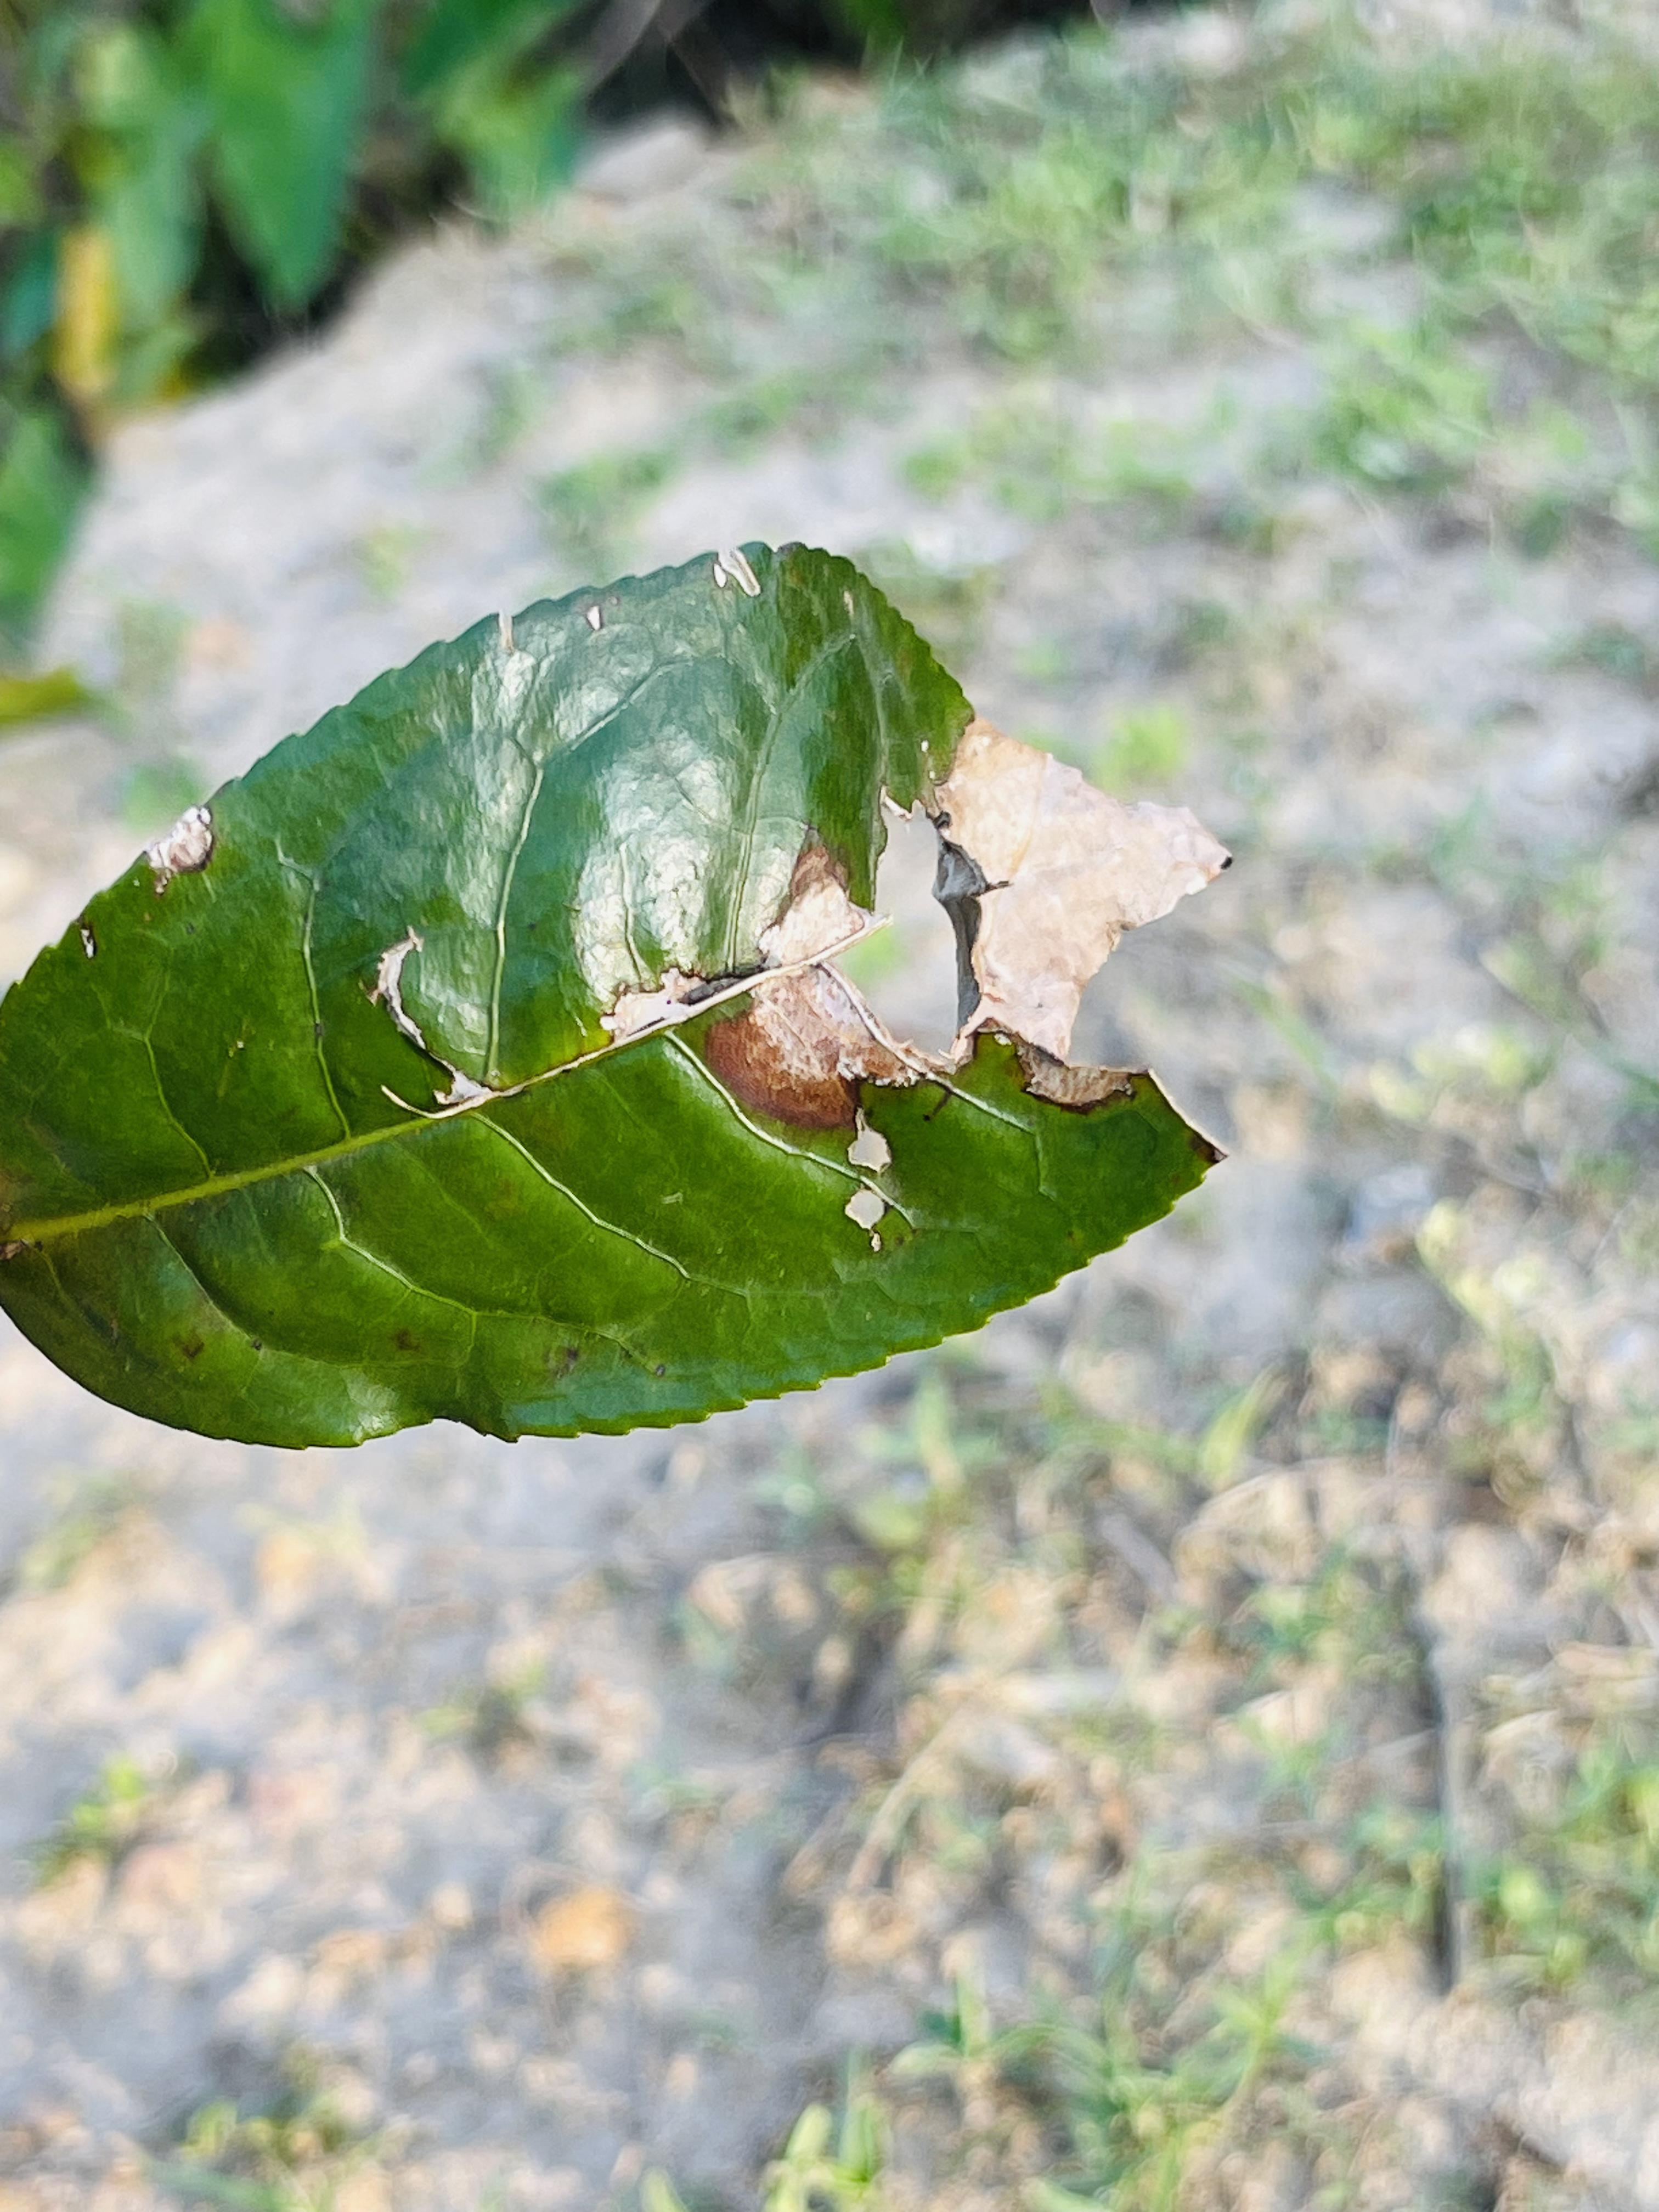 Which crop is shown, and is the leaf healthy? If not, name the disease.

tea, blight
